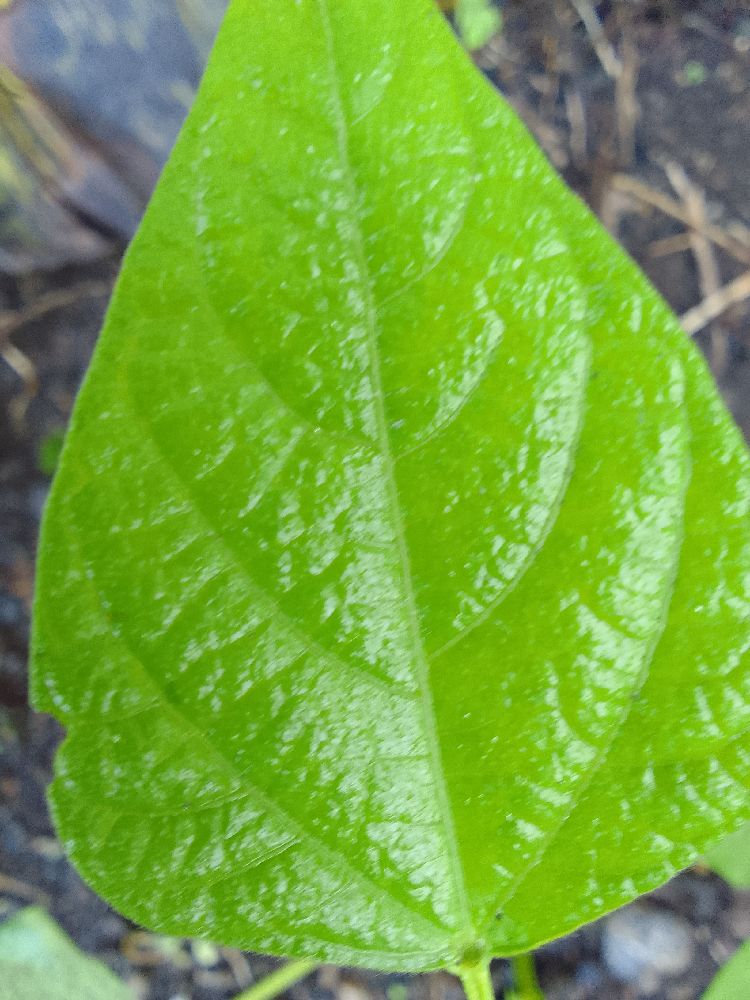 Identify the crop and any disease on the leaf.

common bean, healthy
